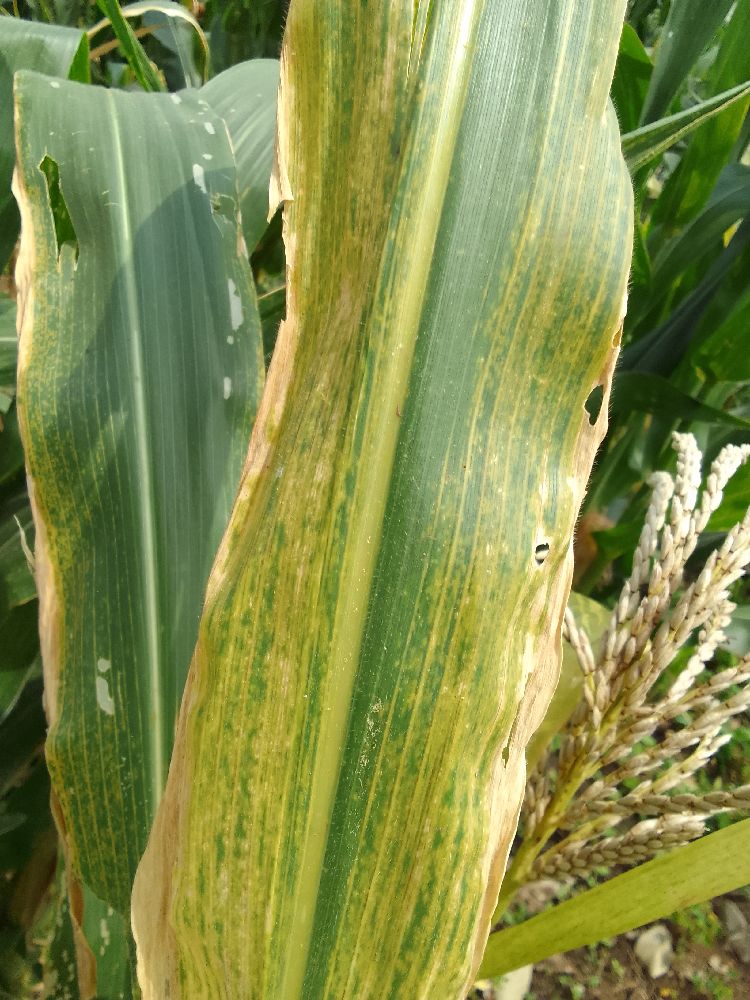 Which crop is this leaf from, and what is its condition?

maize, maize lethal necrosis
